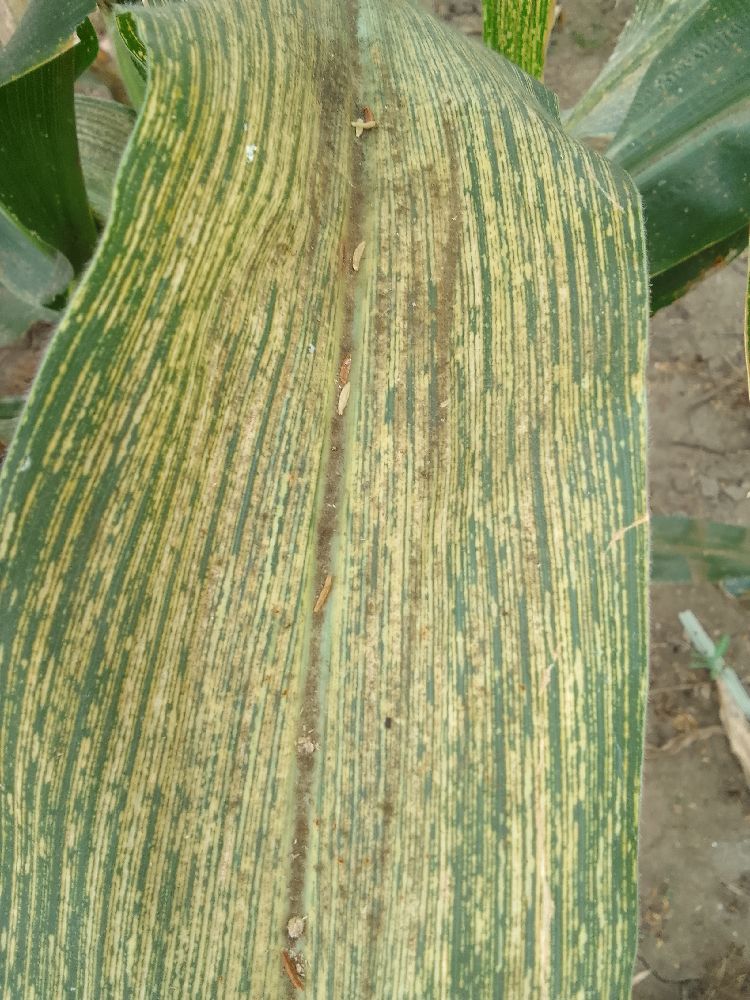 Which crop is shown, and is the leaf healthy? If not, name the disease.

maize, maize streak virus
